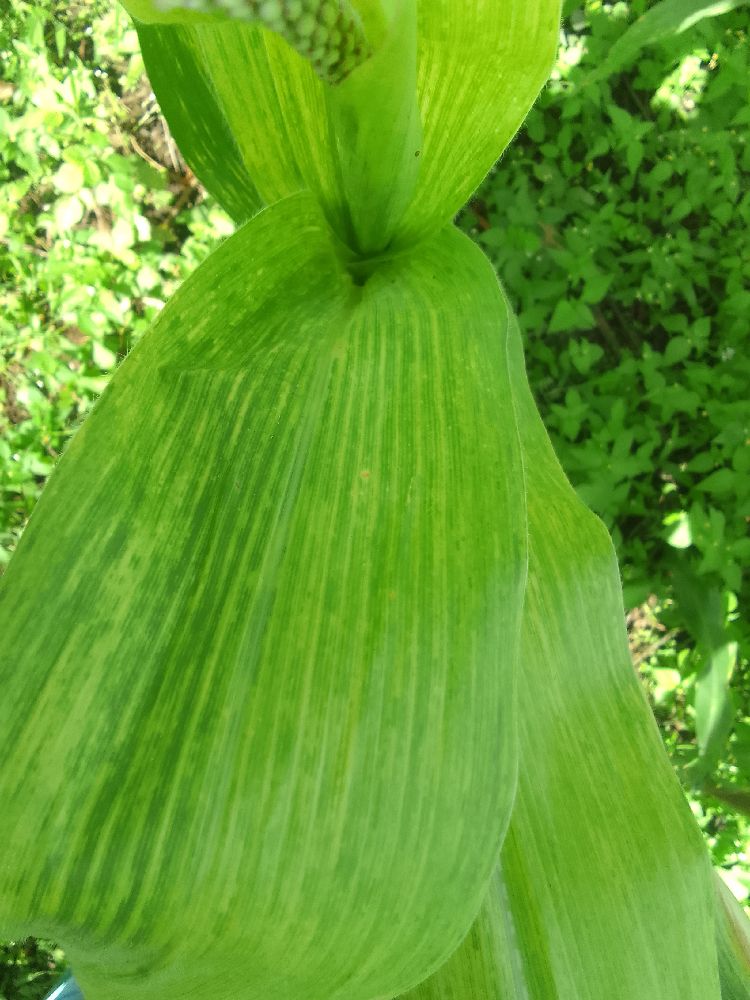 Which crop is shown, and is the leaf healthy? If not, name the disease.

maize, maize lethal necrosis
